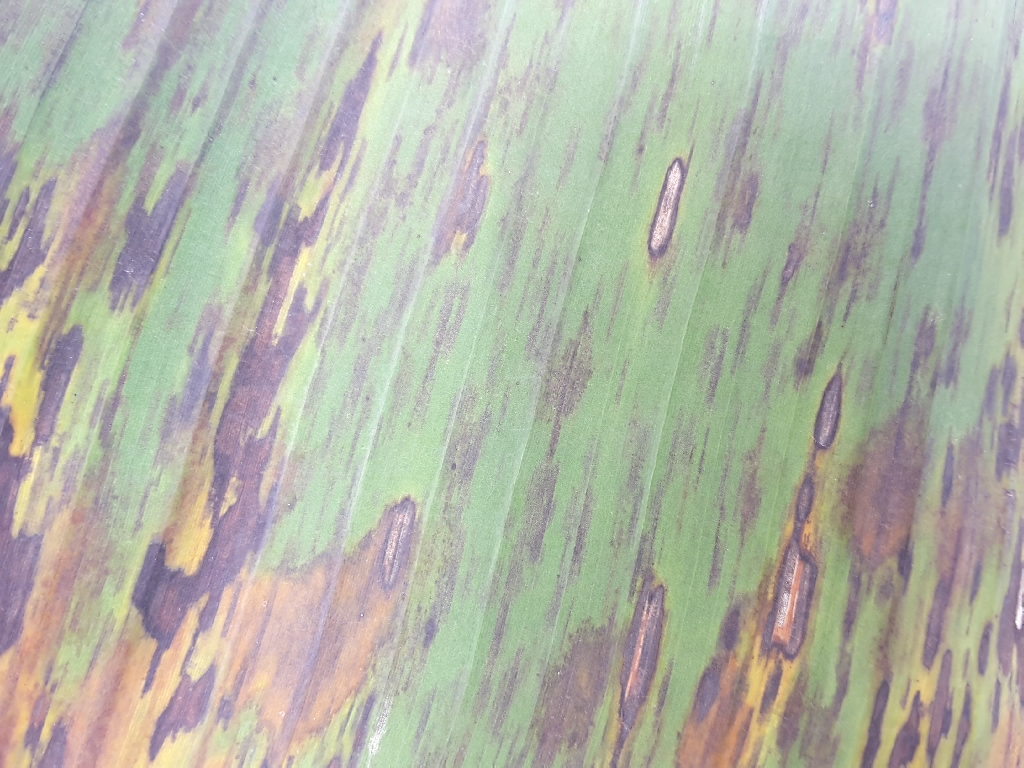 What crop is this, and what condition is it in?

banana, black sigatoka
